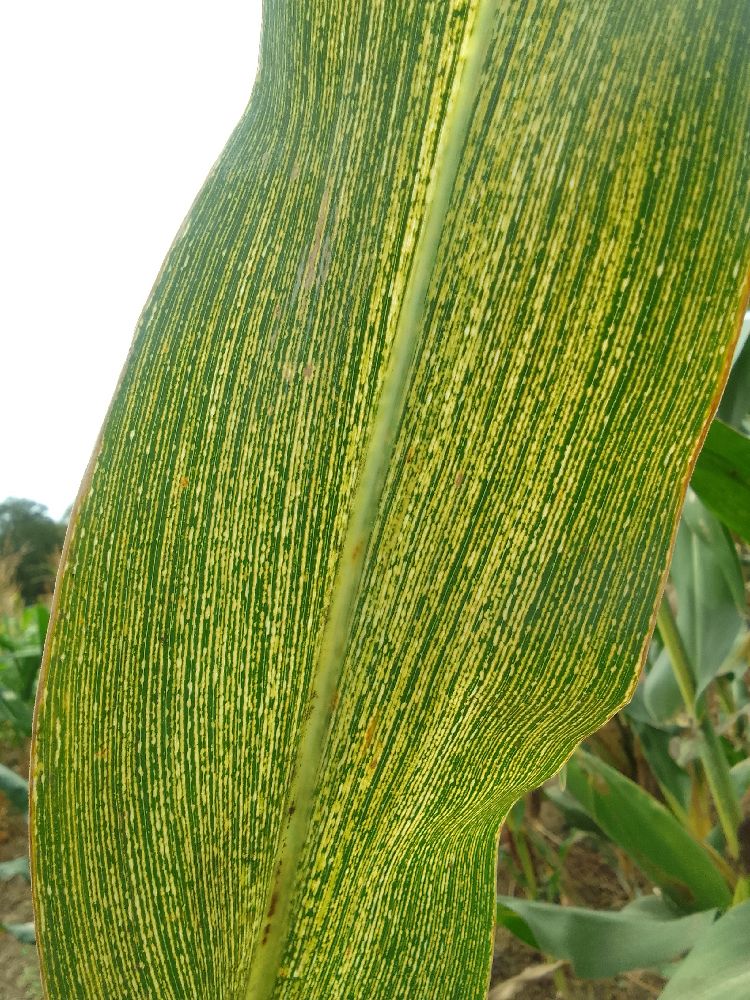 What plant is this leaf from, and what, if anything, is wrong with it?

maize, maize streak virus
